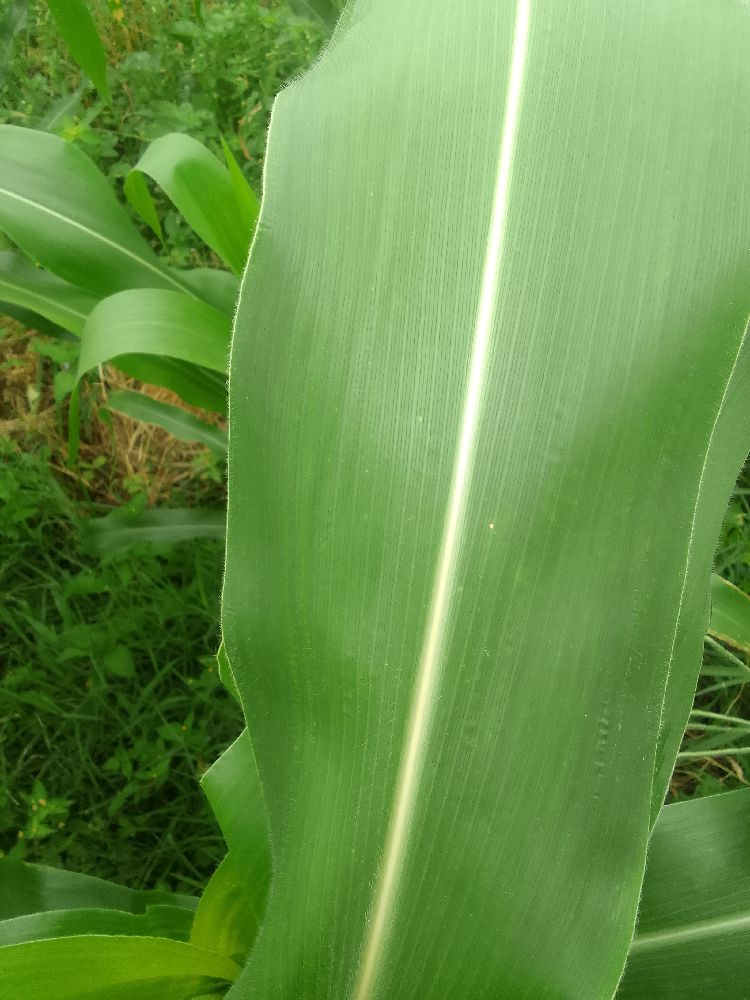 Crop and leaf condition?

maize, healthy
